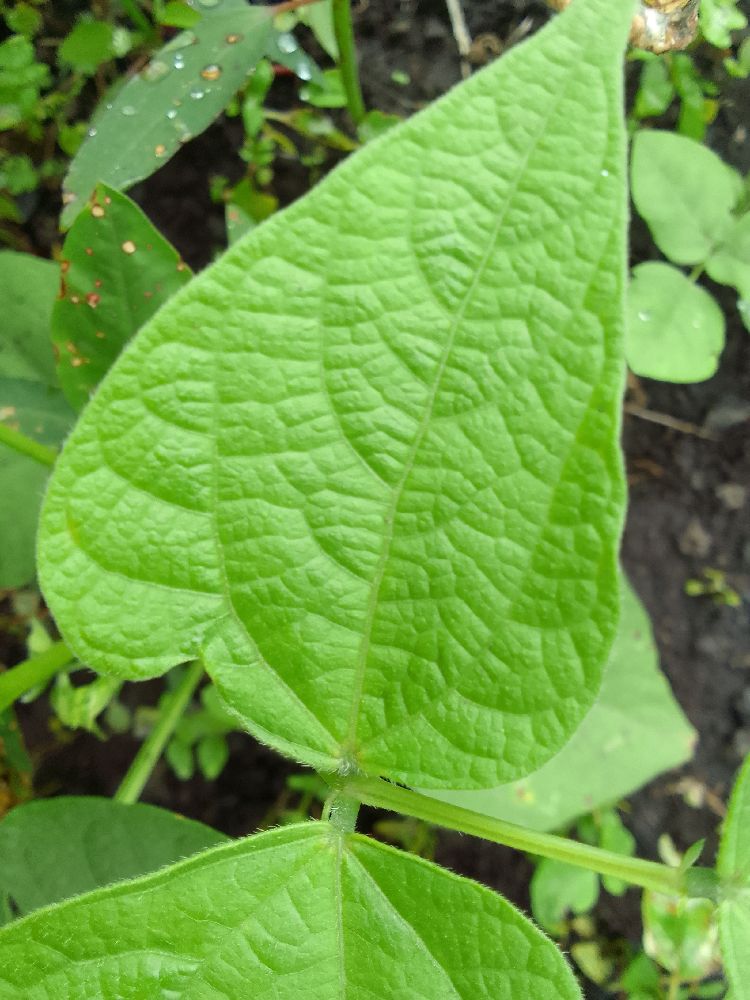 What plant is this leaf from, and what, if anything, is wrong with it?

common bean, healthy
